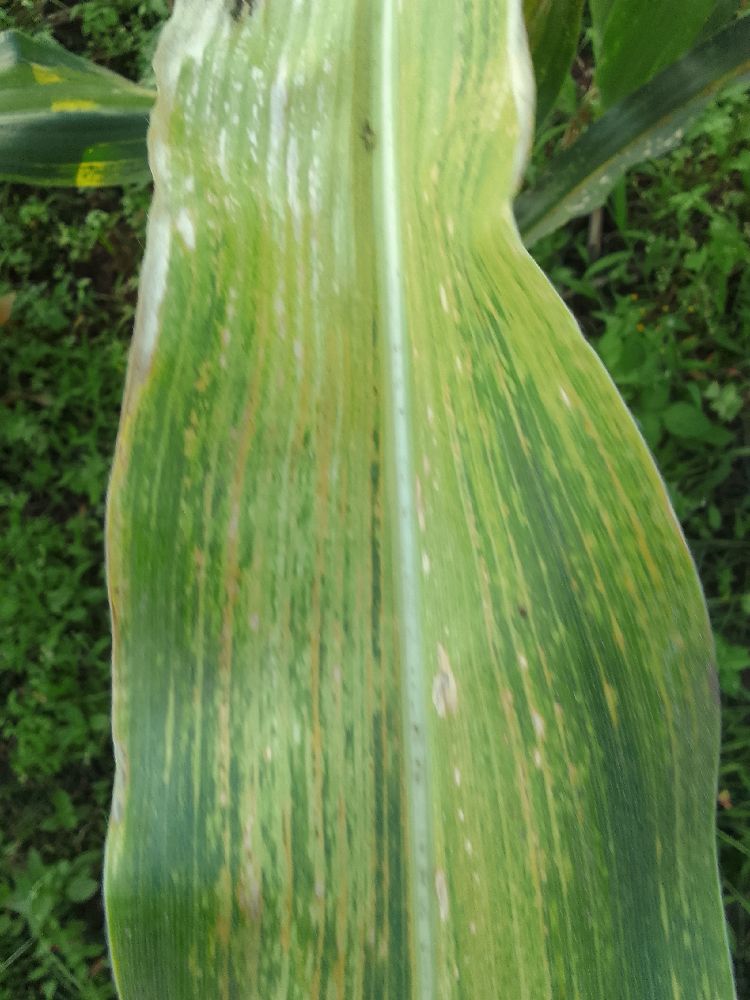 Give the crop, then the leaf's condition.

maize, maize lethal necrosis
